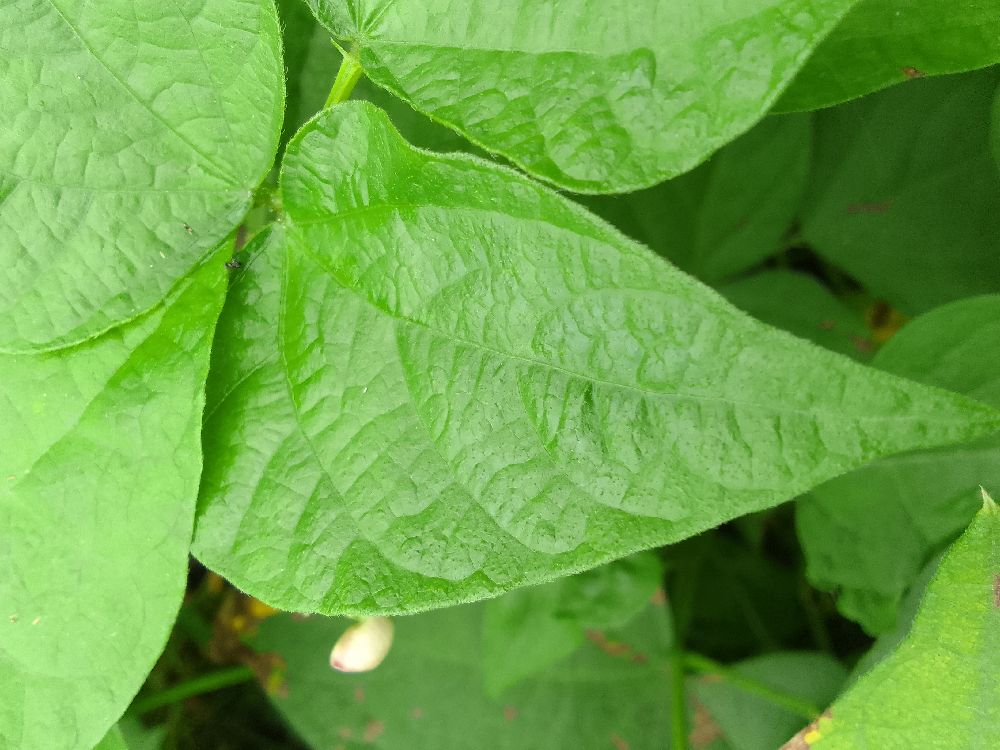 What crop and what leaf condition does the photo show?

common bean, healthy
